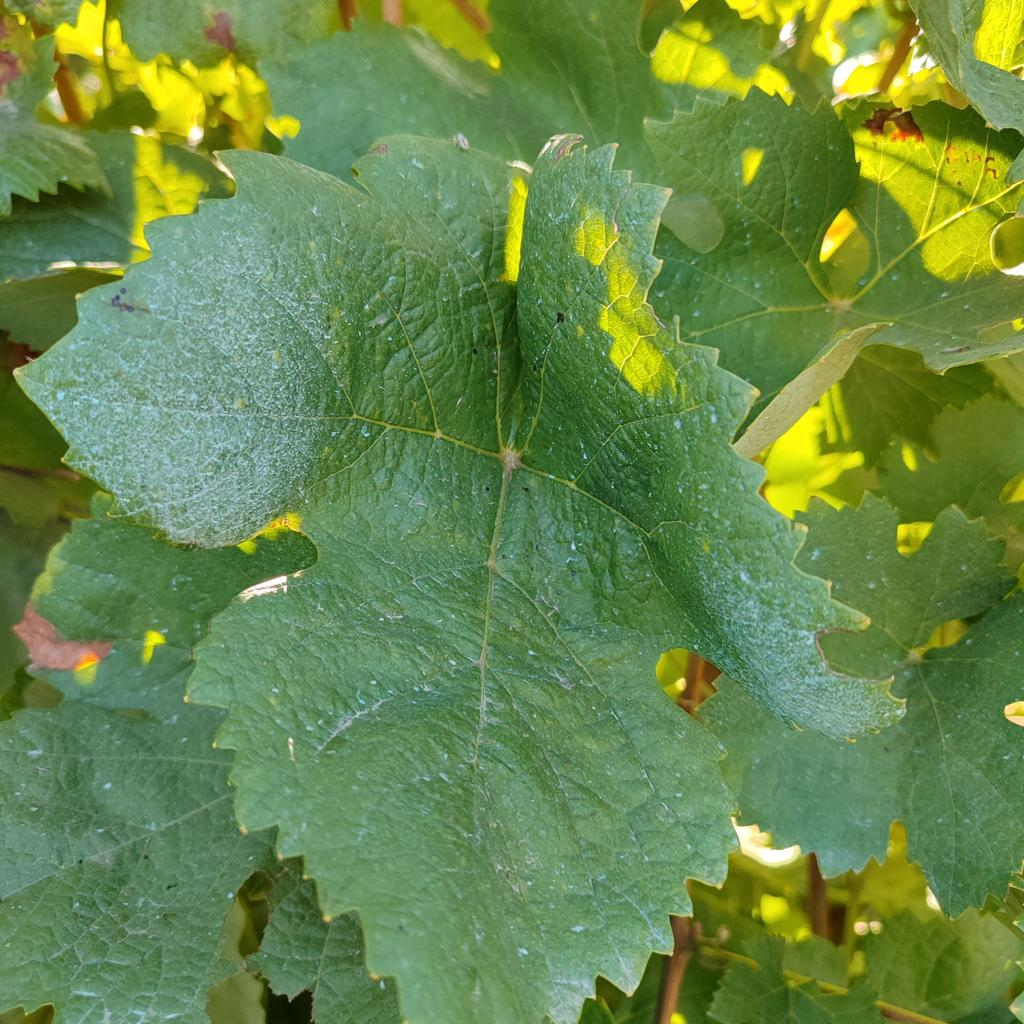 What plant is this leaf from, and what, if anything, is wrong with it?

grapevine, healthy
